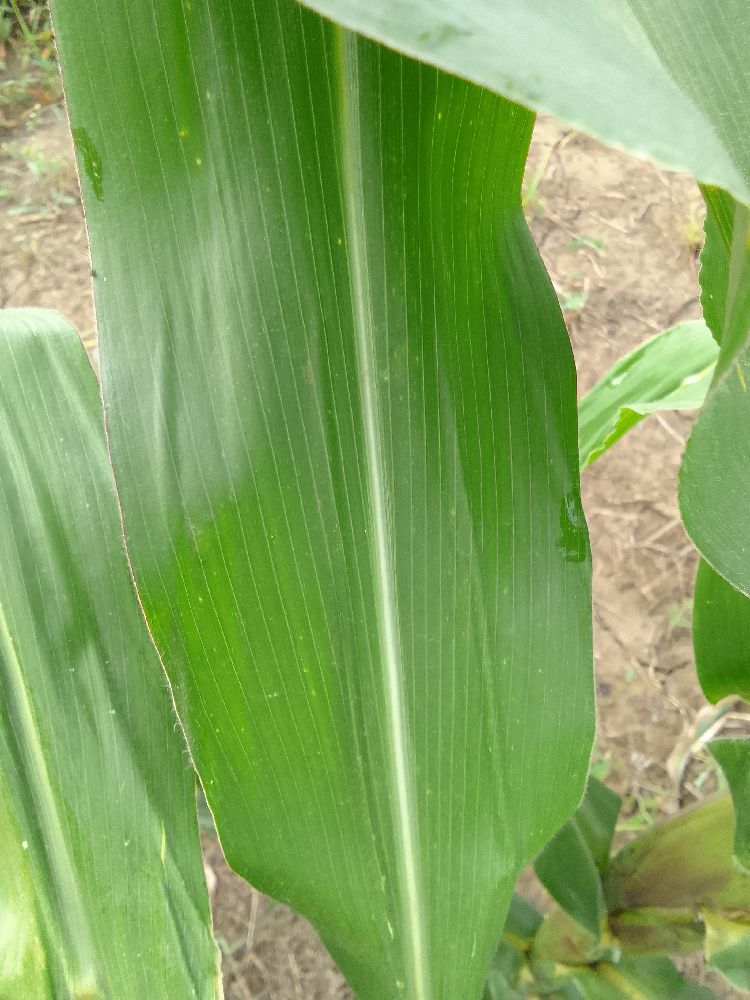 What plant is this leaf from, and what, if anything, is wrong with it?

maize, healthy
